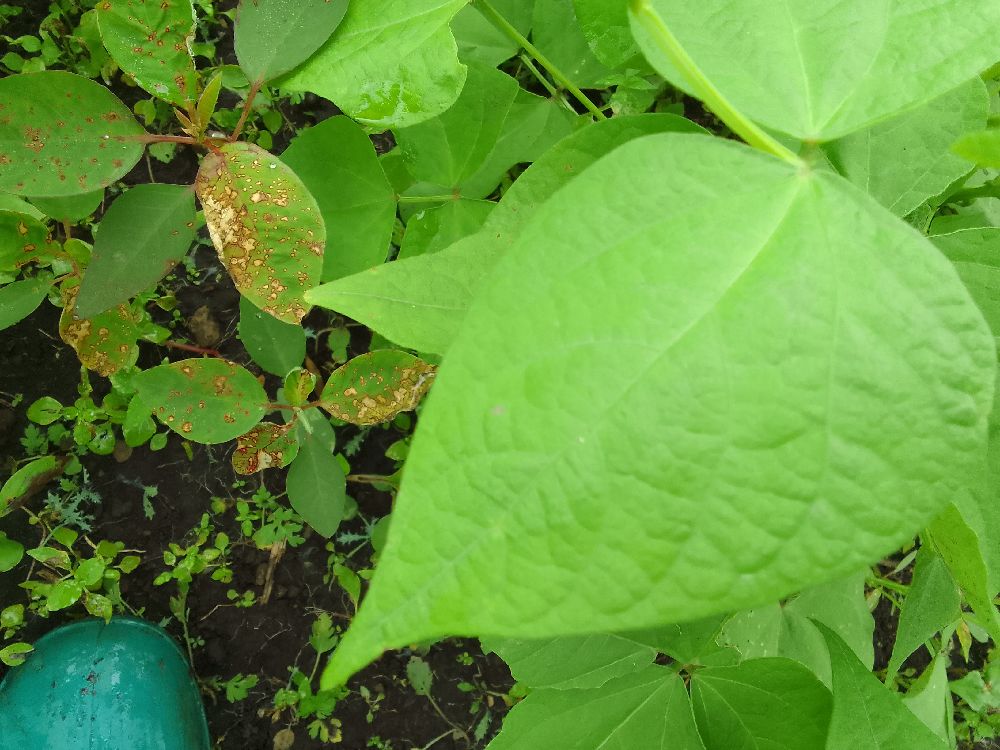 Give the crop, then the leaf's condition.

common bean, healthy
